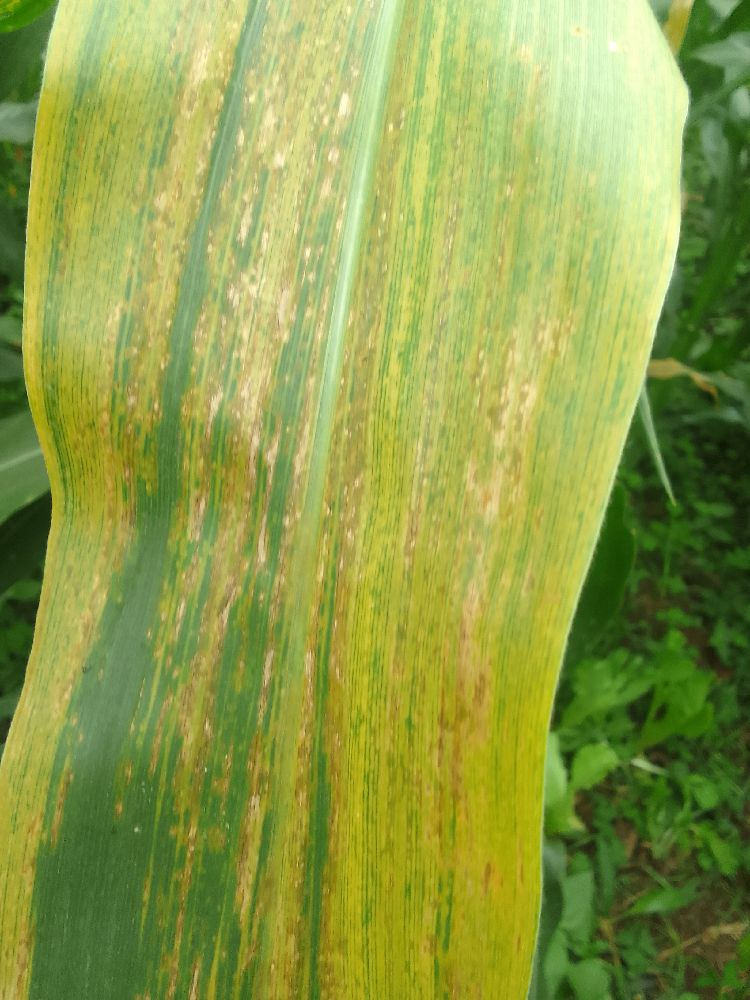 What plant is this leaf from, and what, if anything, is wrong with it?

maize, maize lethal necrosis
